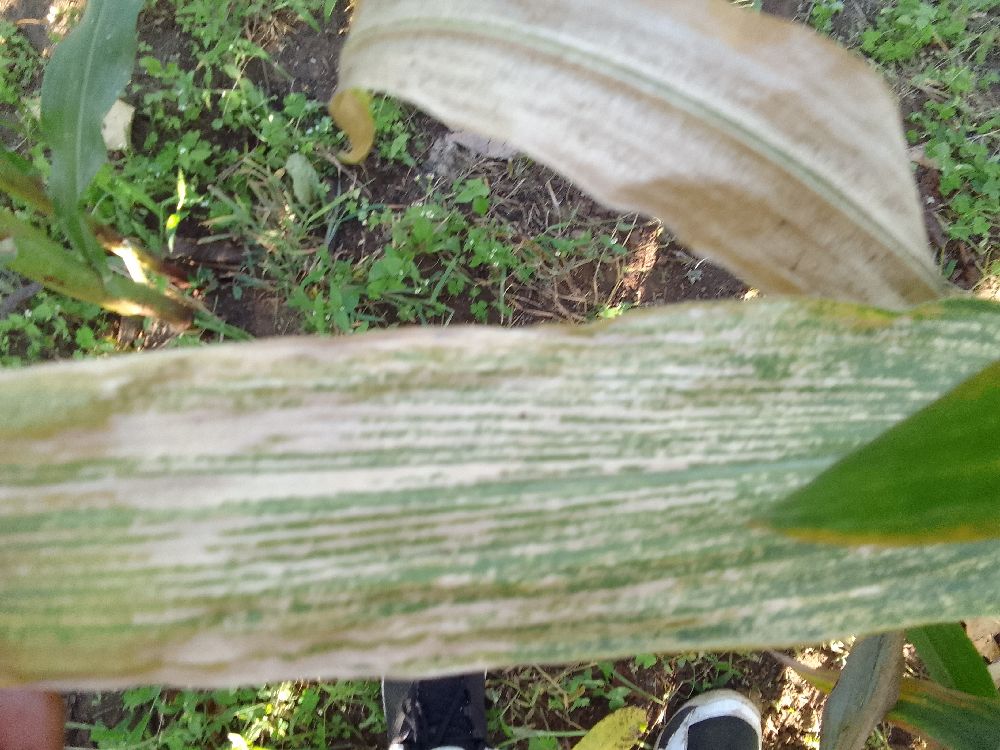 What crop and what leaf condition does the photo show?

maize, maize lethal necrosis
